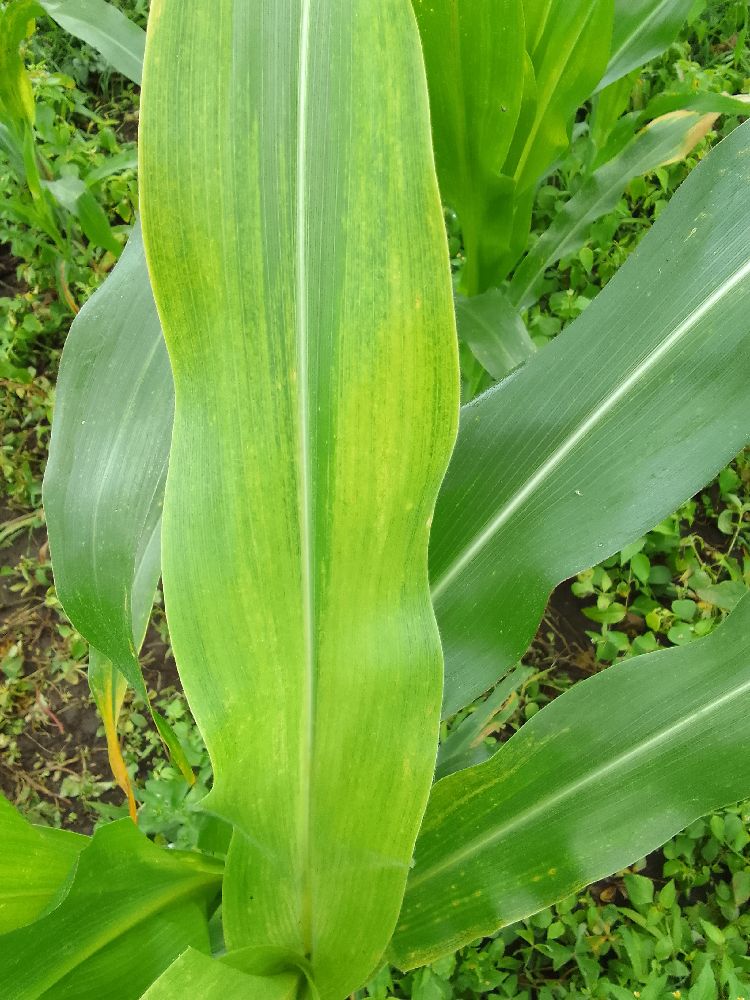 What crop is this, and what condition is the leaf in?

maize, maize lethal necrosis
